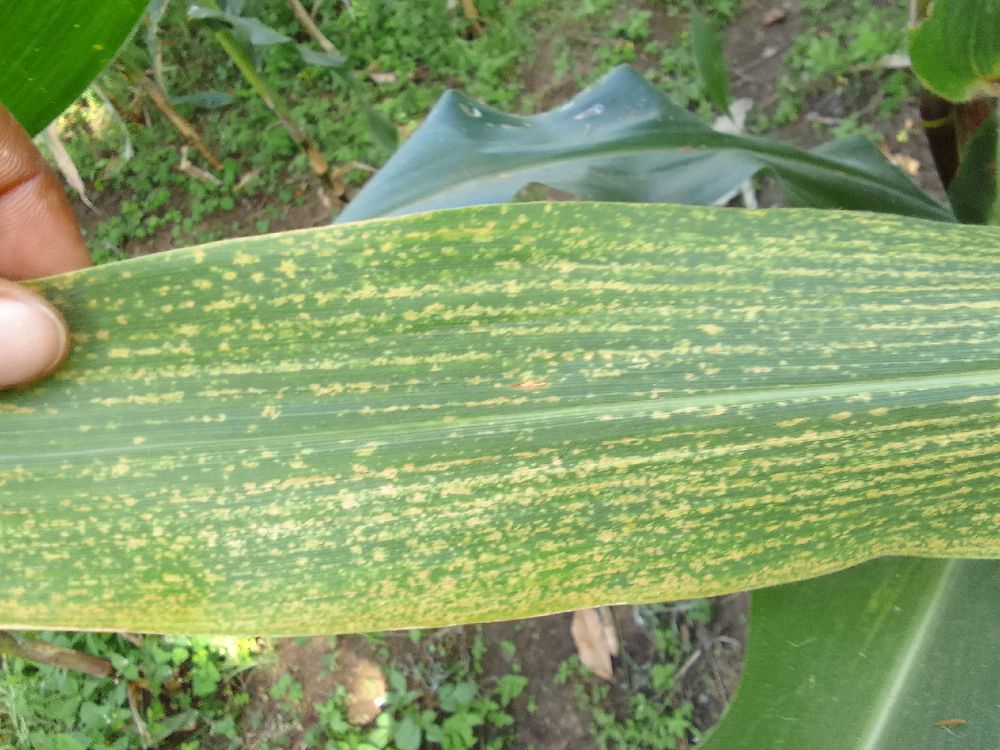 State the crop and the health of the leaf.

maize, maize lethal necrosis
